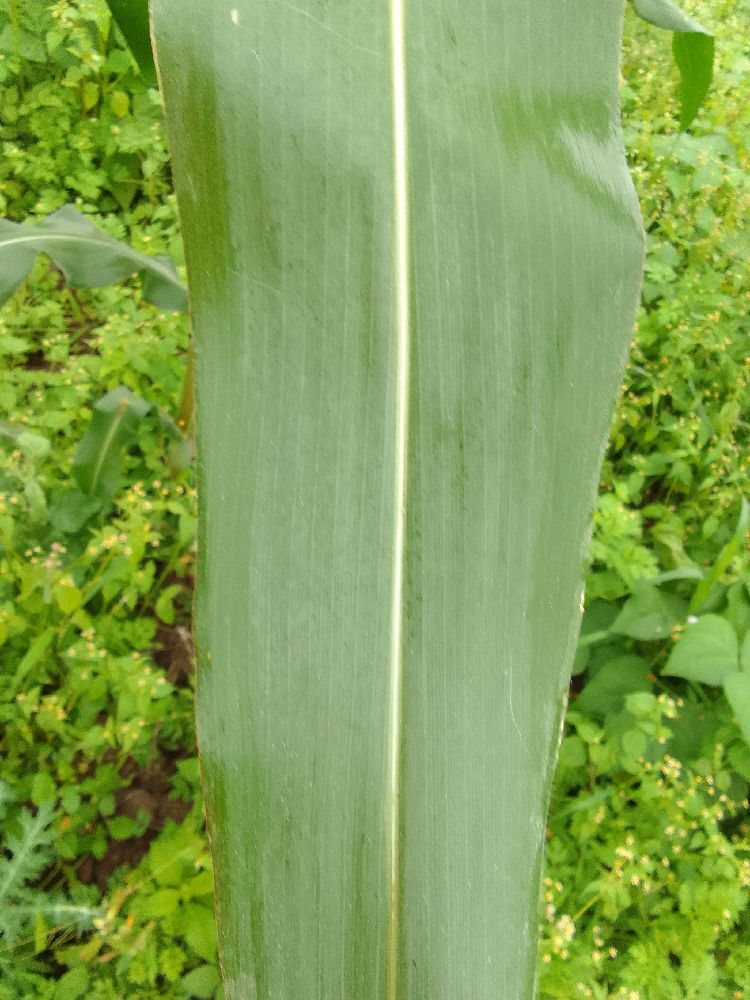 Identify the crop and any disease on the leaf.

maize, healthy
